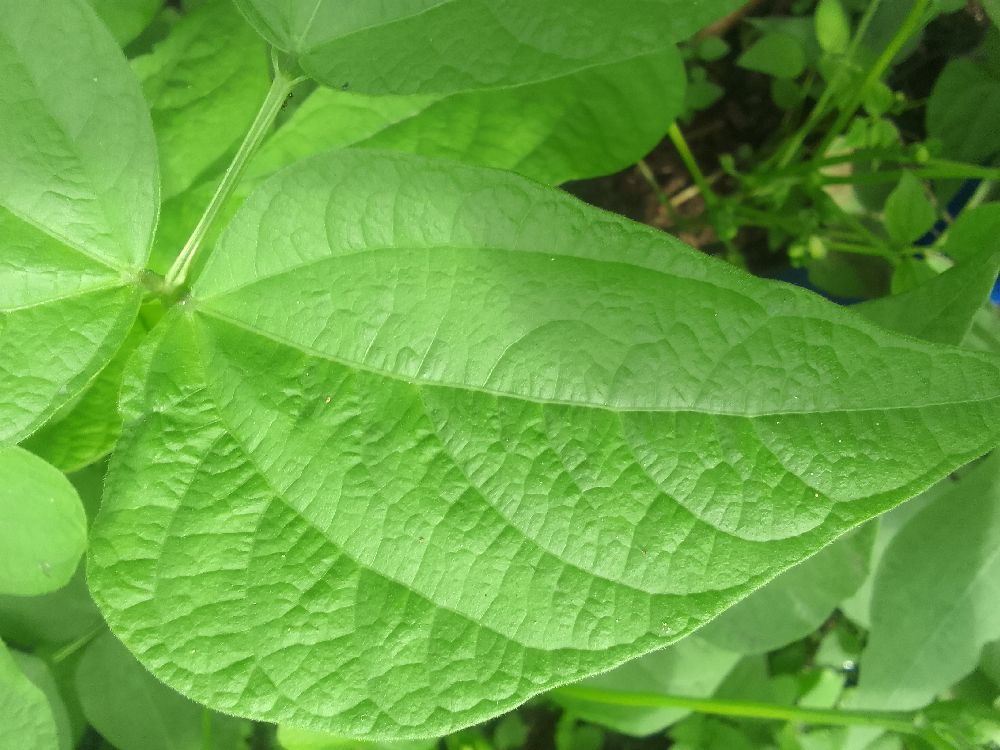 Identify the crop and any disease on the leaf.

common bean, healthy
